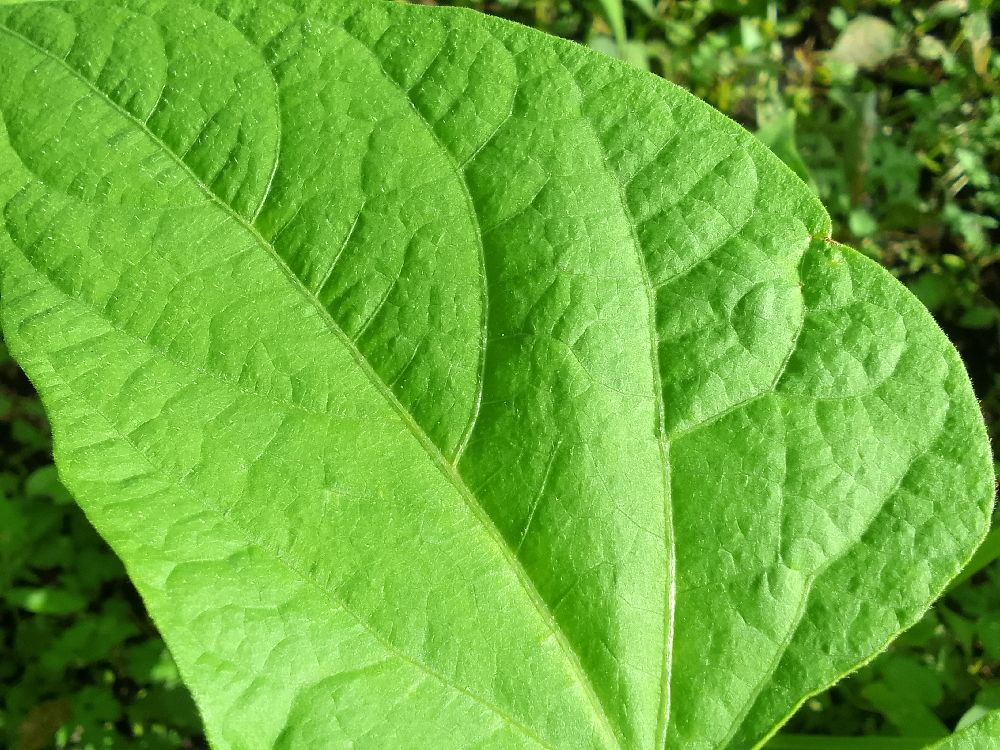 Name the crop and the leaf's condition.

common bean, healthy
